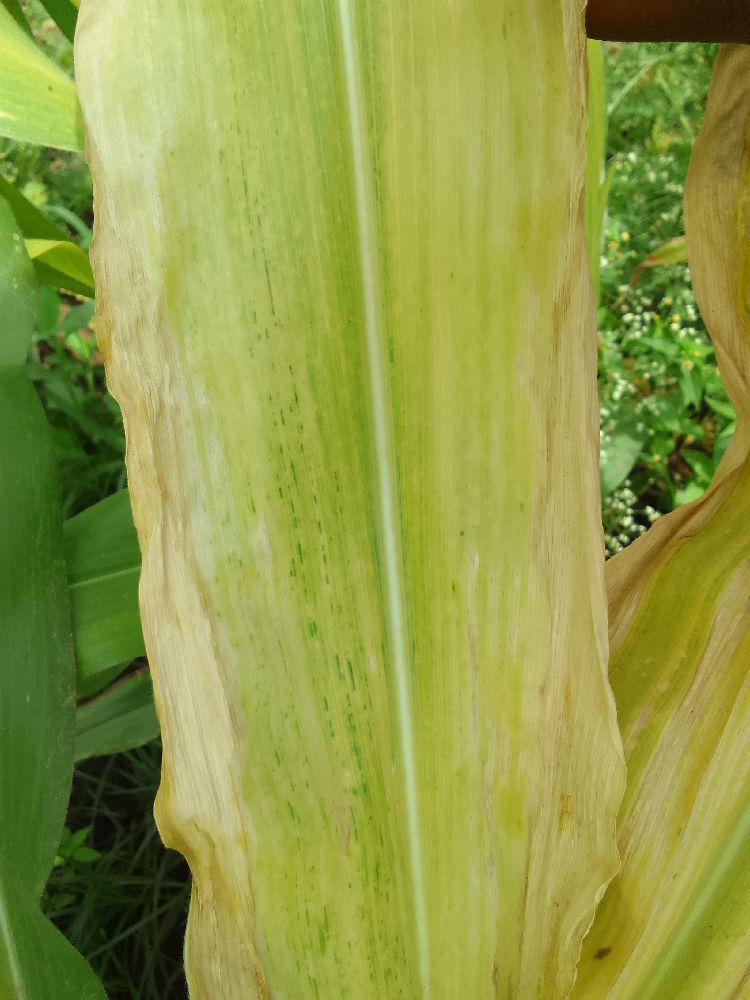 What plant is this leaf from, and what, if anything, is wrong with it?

maize, maize lethal necrosis
